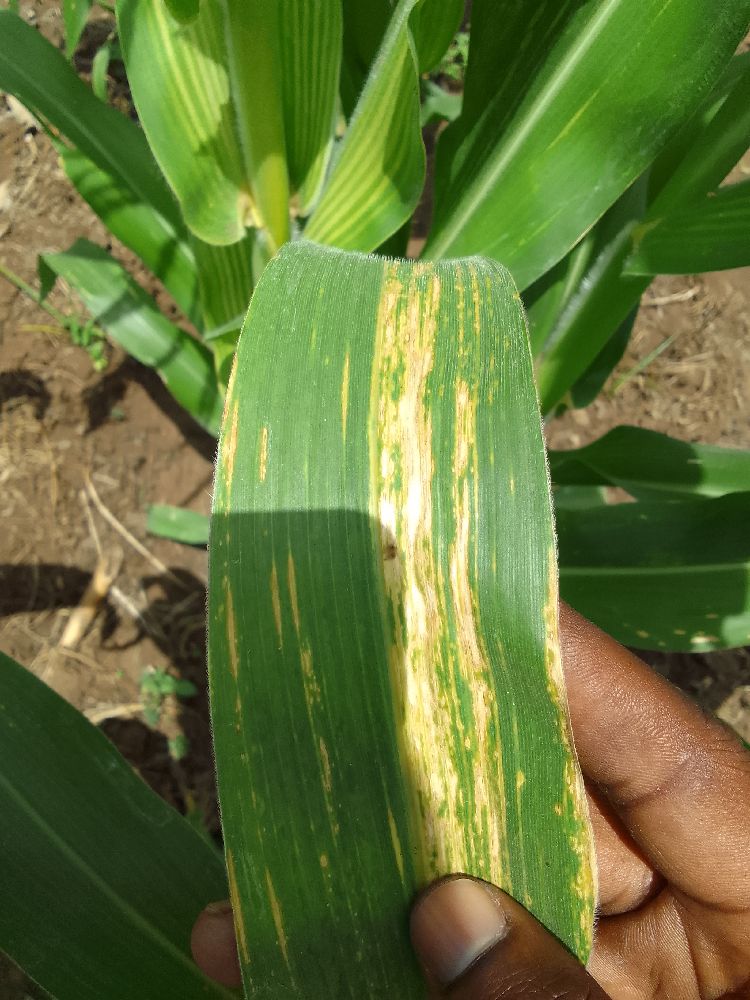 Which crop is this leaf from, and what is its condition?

maize, maize lethal necrosis
